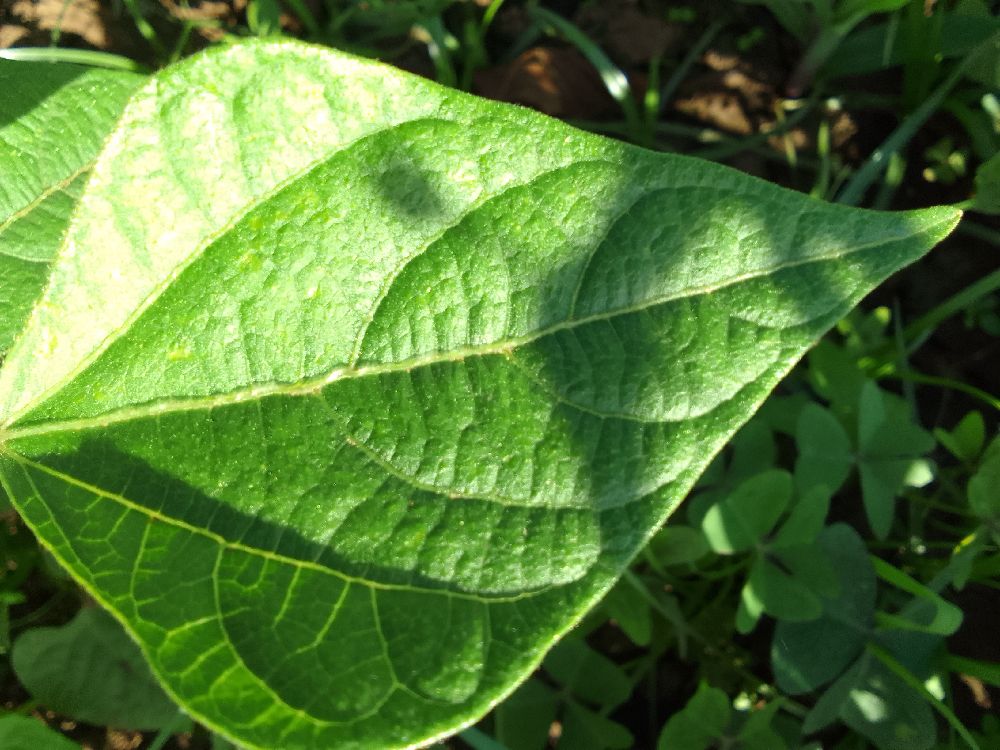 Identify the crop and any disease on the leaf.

common bean, healthy
